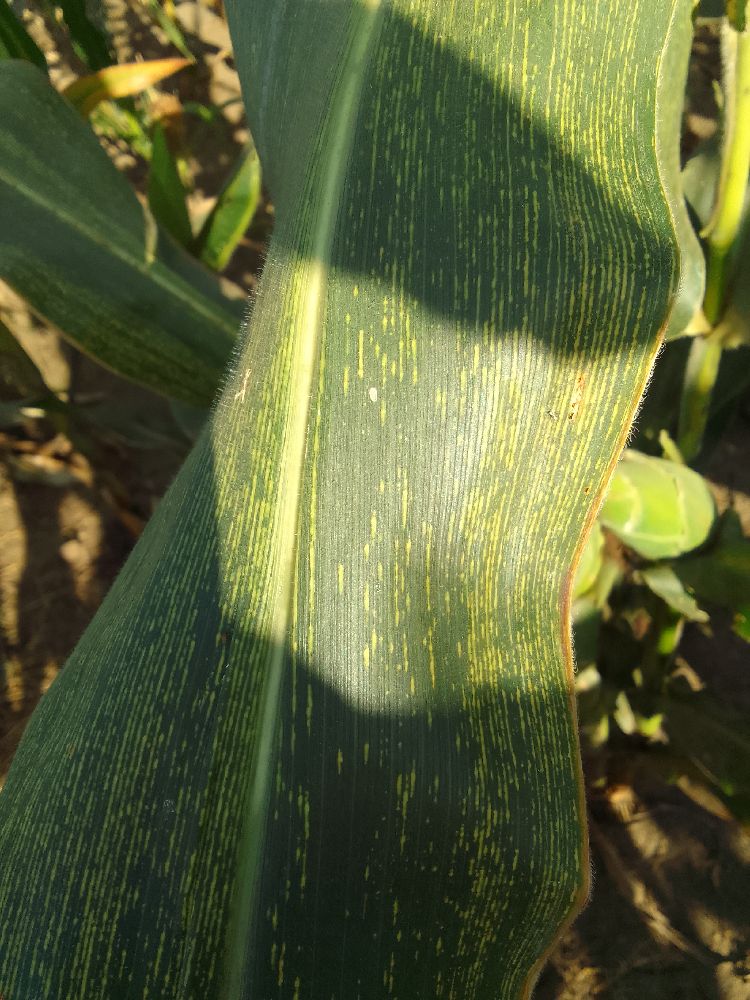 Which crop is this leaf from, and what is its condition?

maize, maize streak virus
